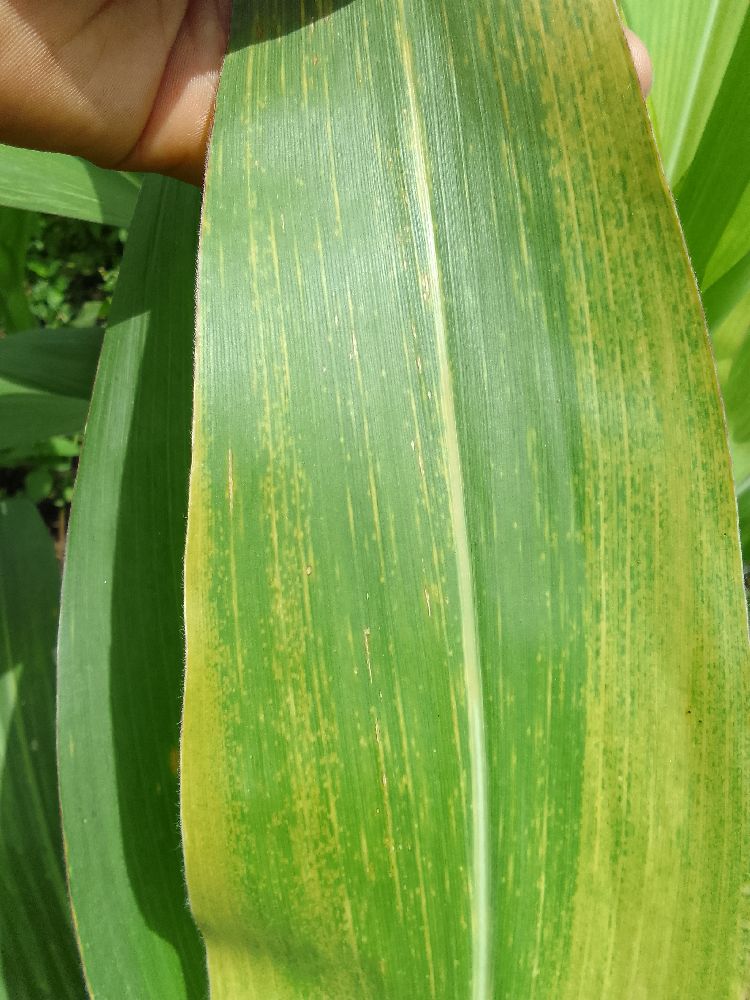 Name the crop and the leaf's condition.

maize, maize lethal necrosis
